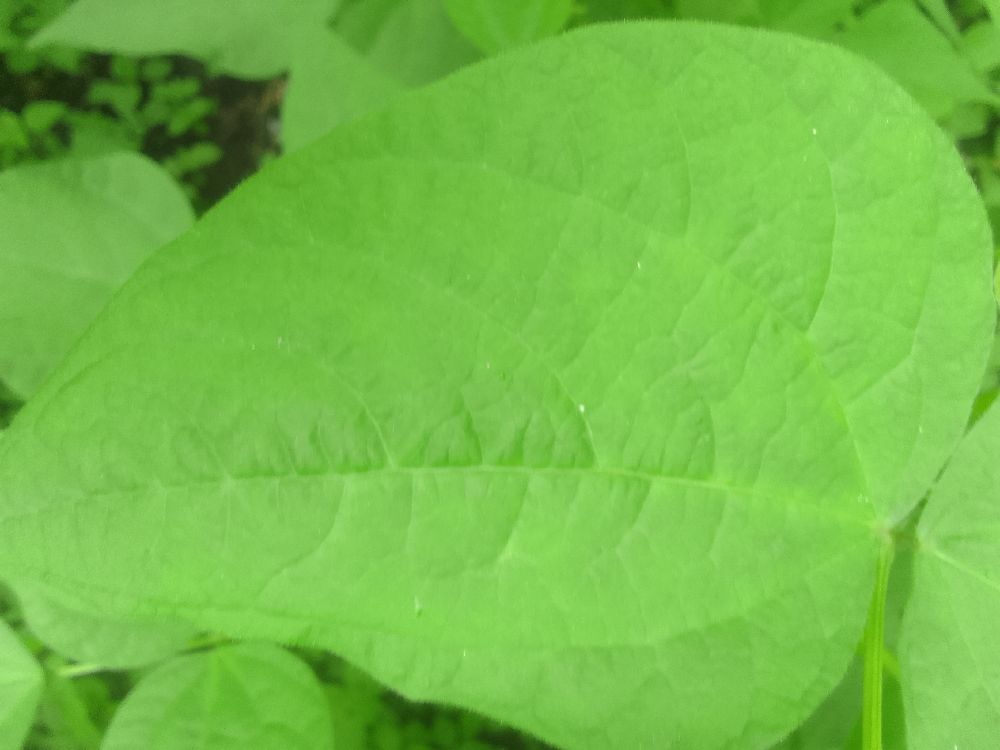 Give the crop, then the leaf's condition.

common bean, healthy
